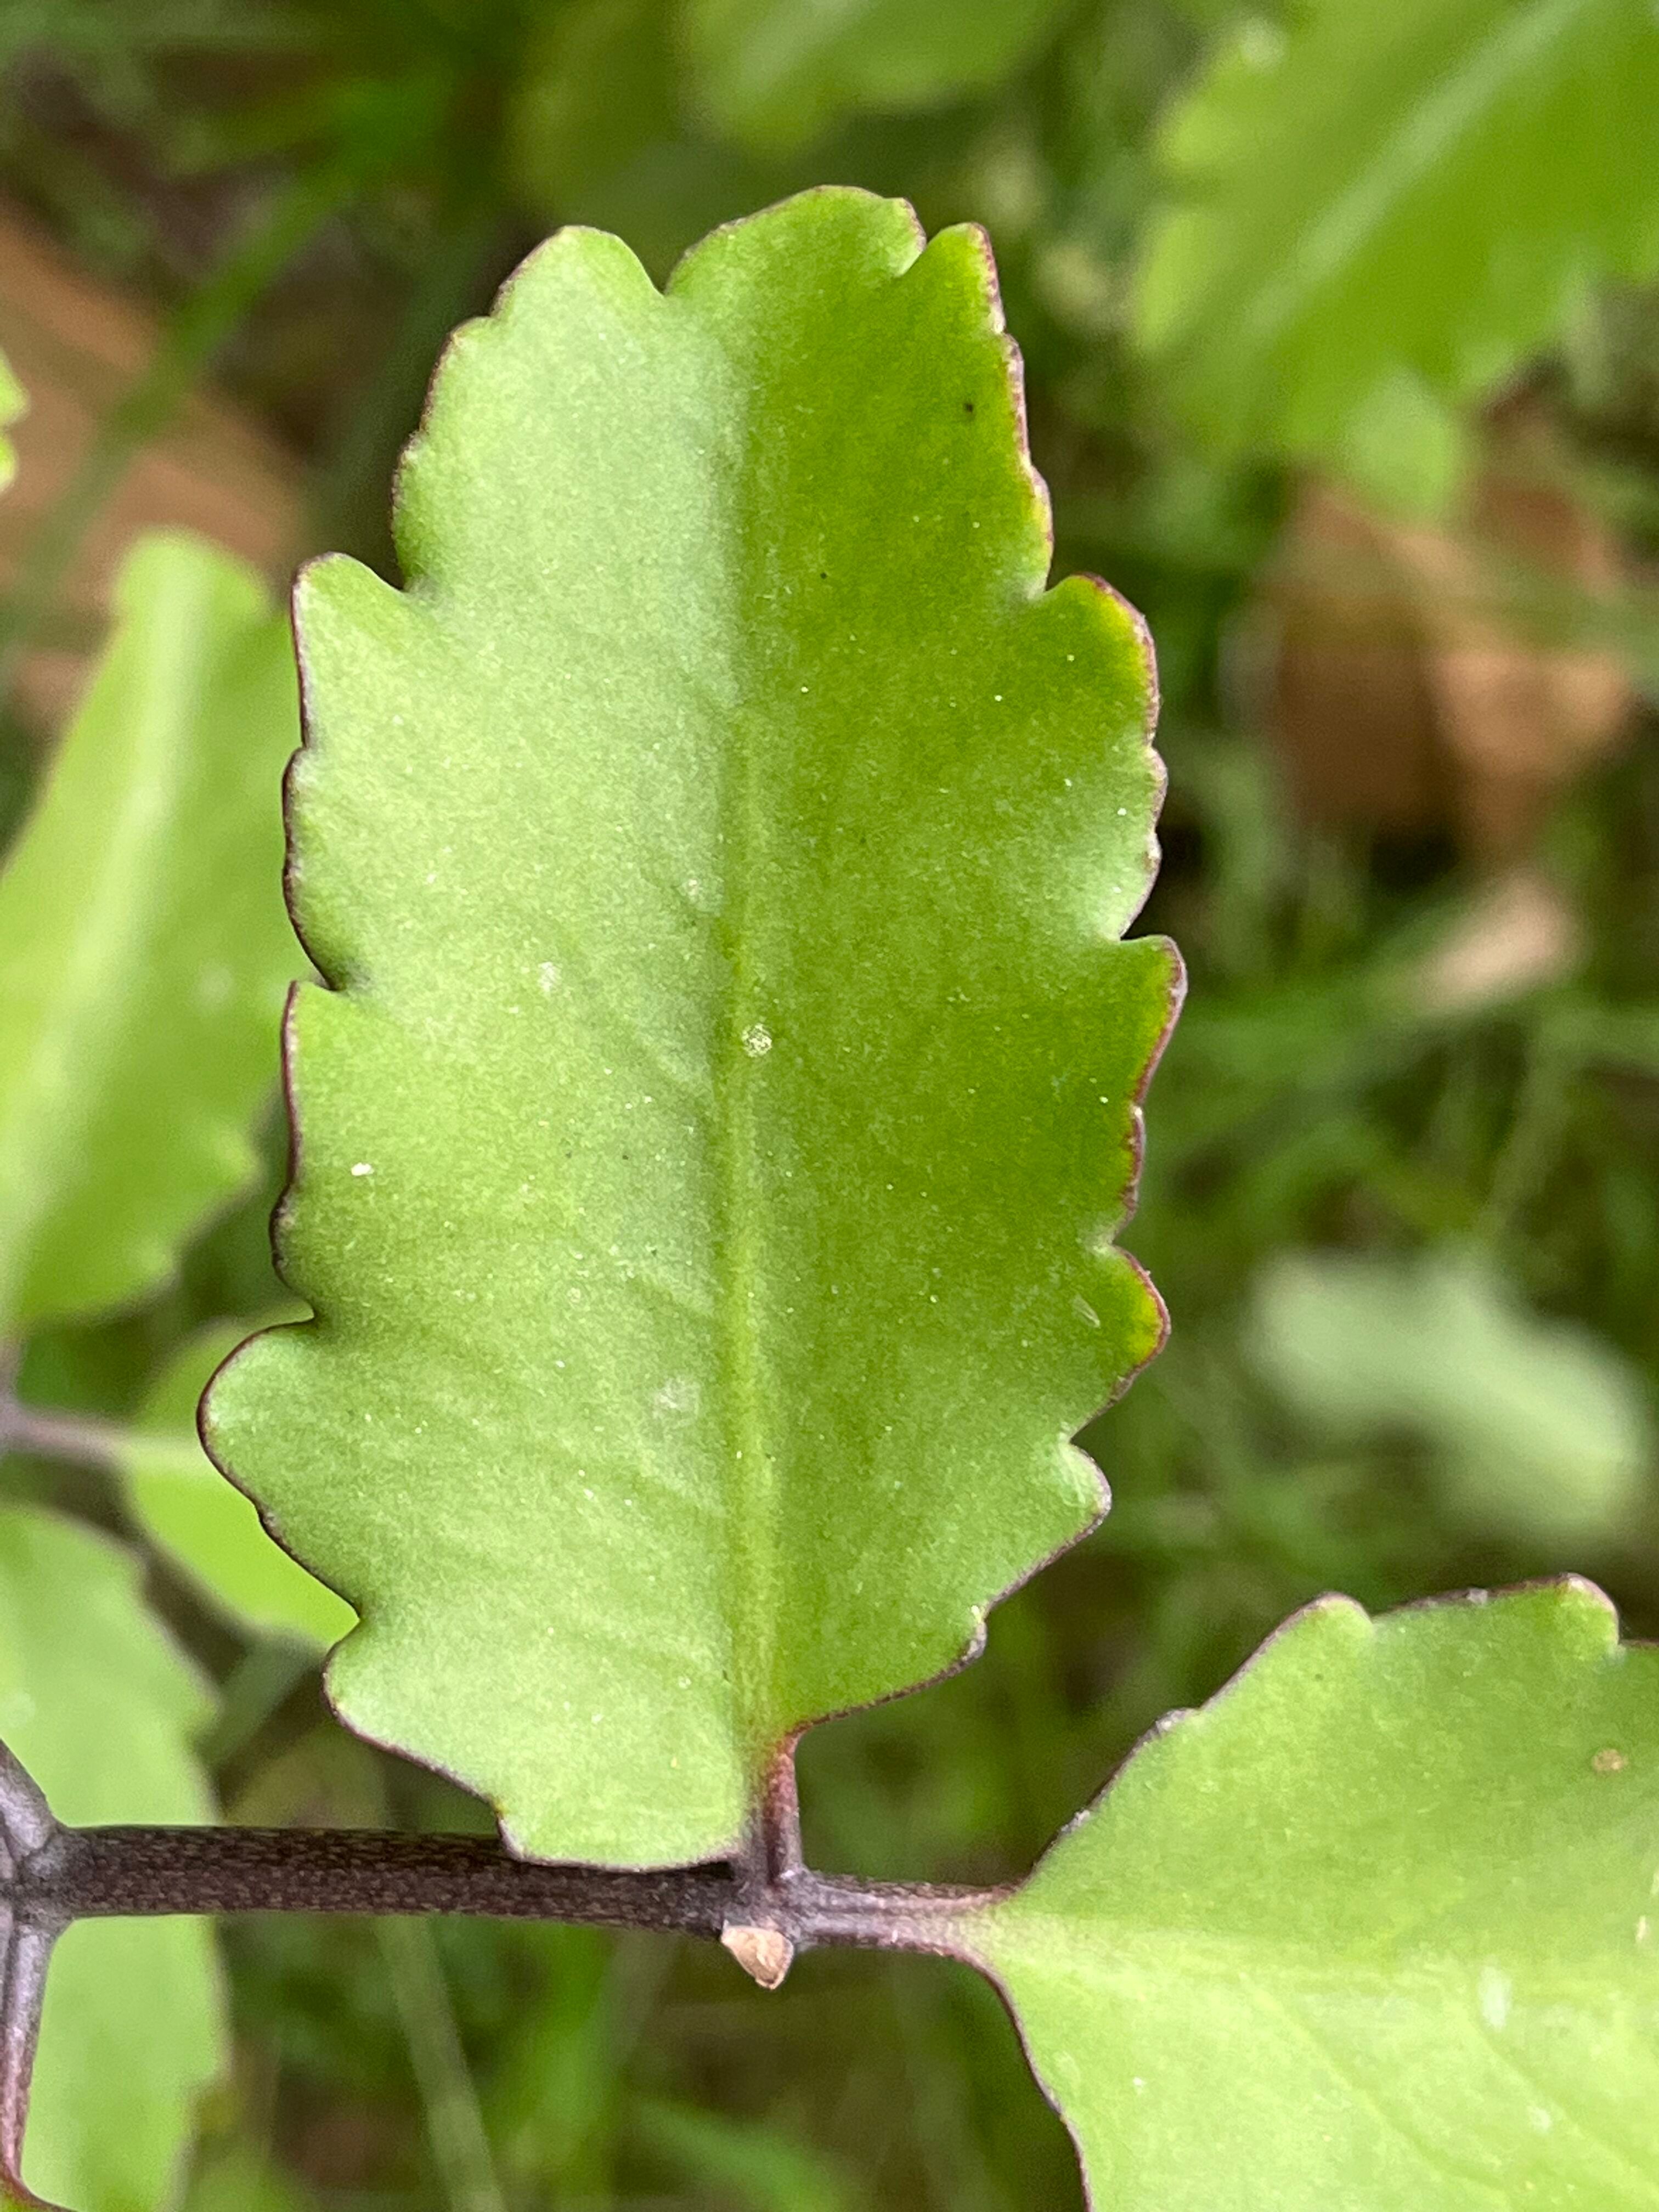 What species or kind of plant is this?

pathorkuci
